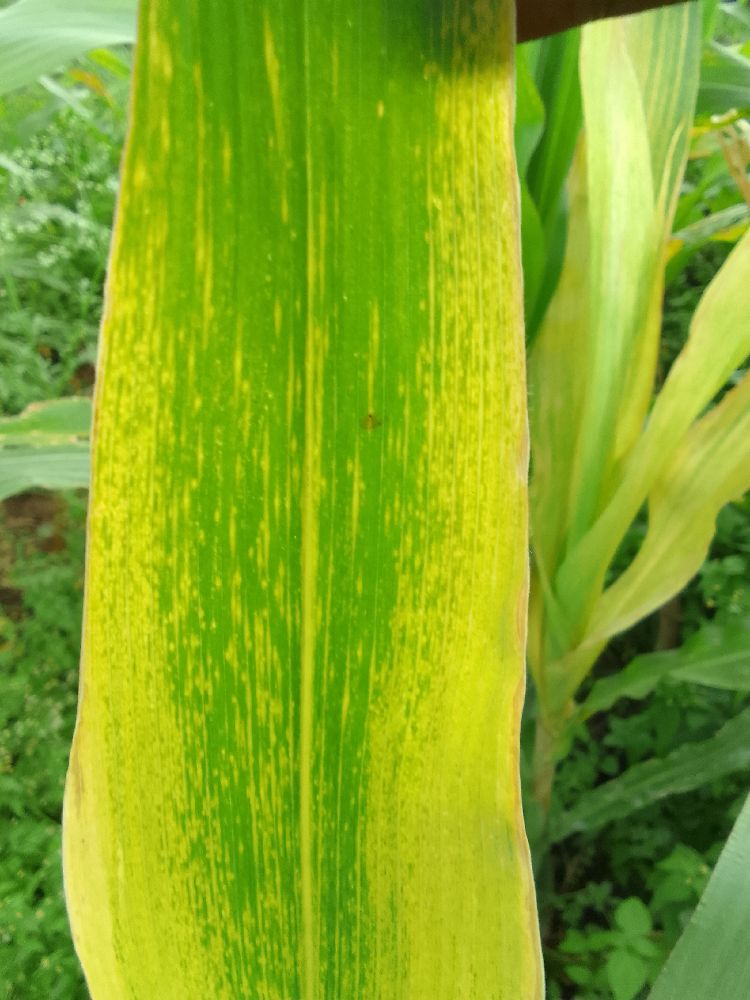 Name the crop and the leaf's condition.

maize, maize lethal necrosis
